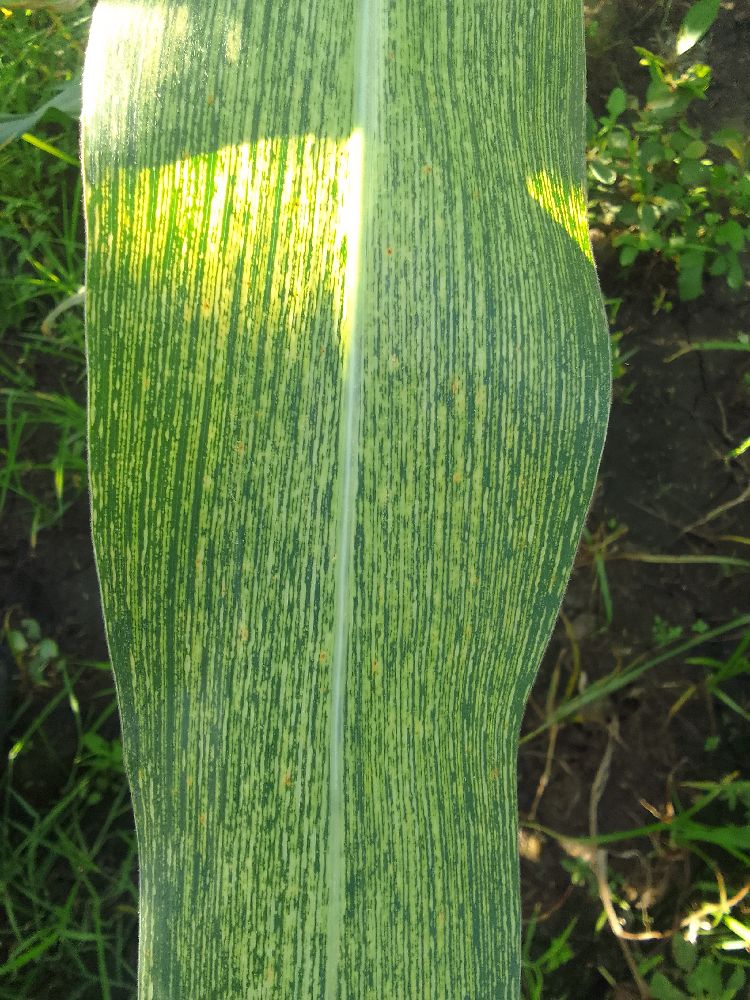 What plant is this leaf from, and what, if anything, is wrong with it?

maize, maize streak virus
